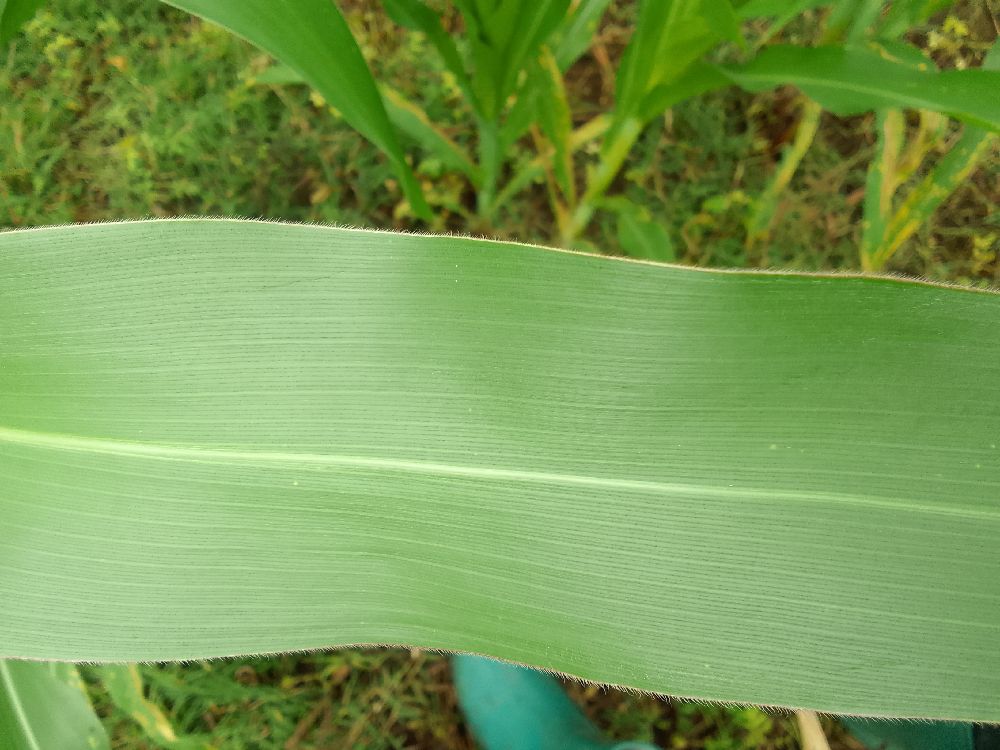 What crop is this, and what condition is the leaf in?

maize, healthy
